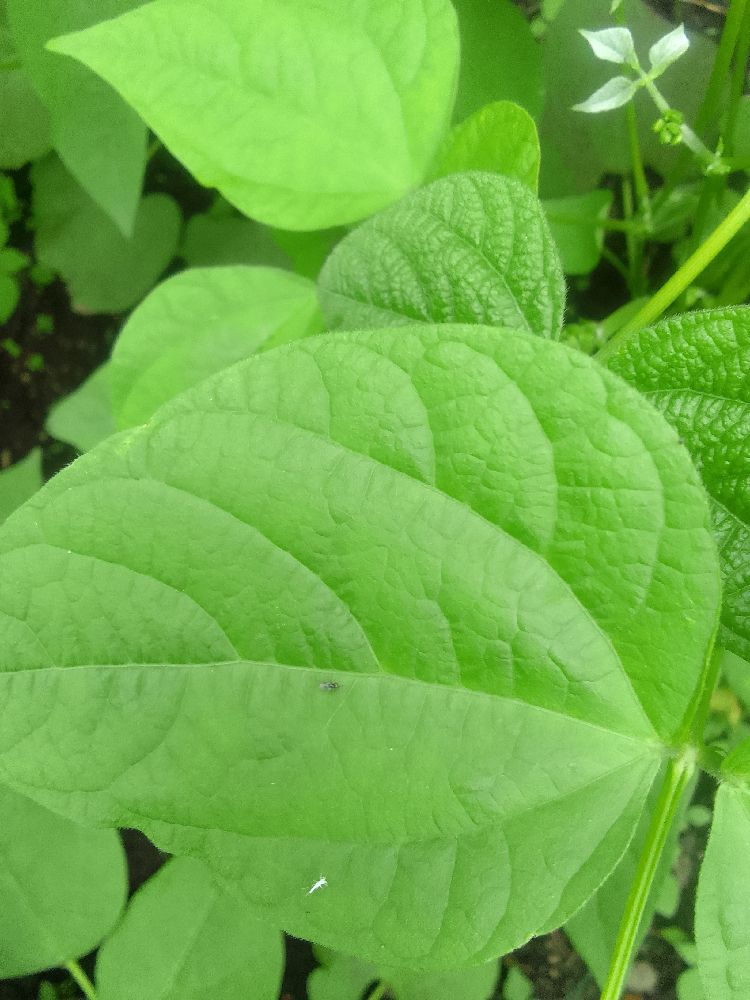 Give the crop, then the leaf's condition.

common bean, healthy
